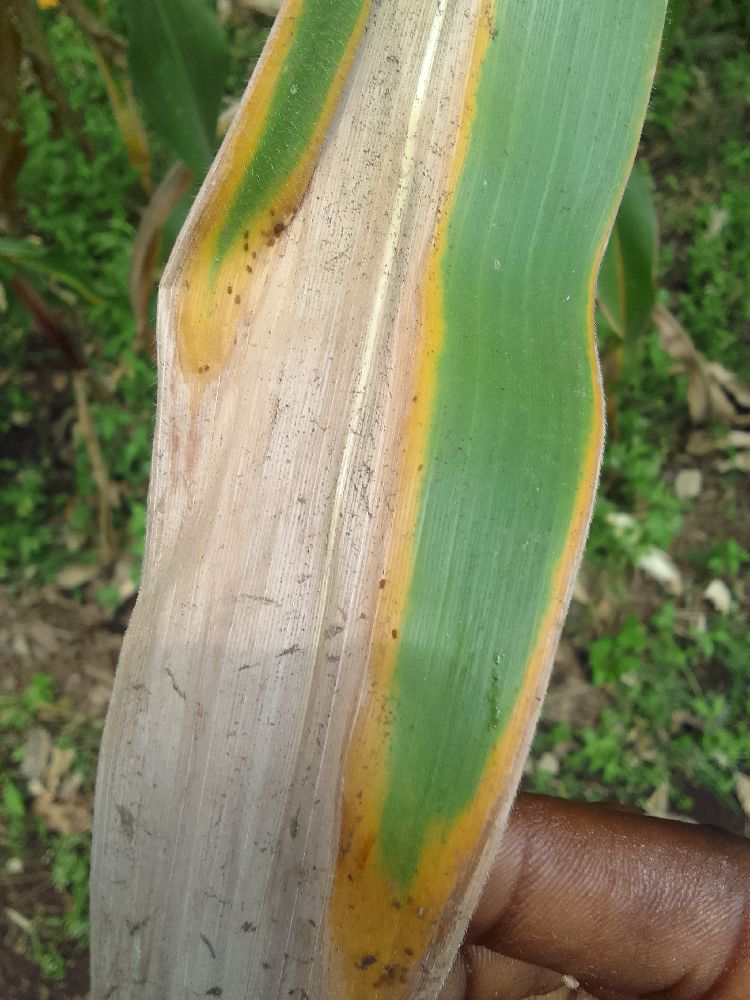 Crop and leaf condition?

maize, maize lethal necrosis
